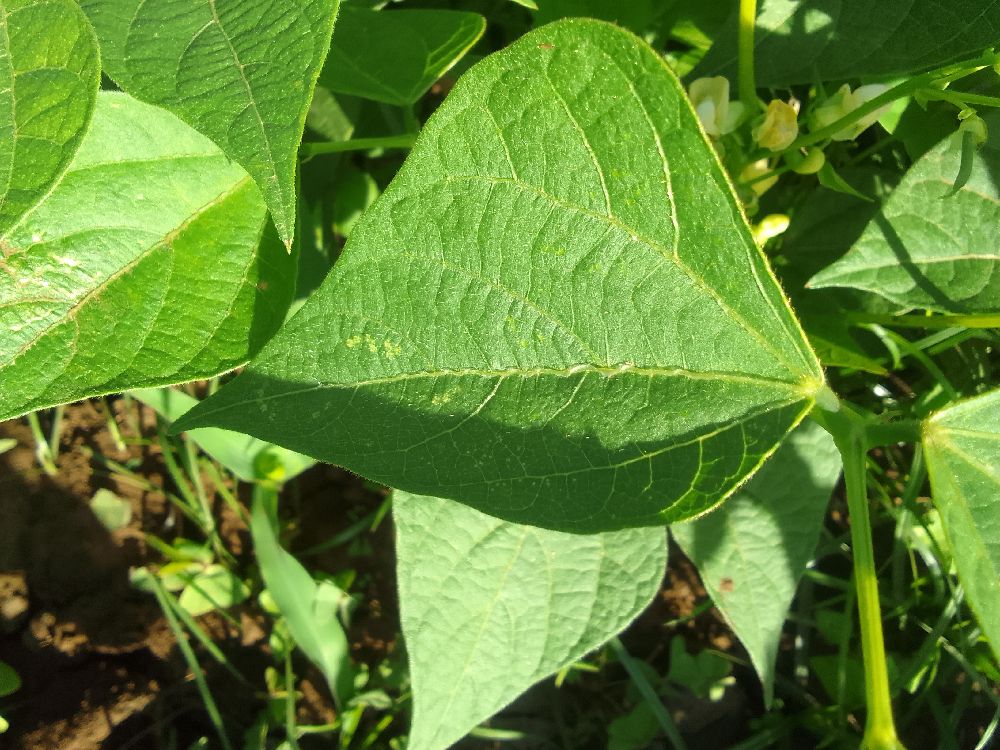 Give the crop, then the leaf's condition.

common bean, healthy
